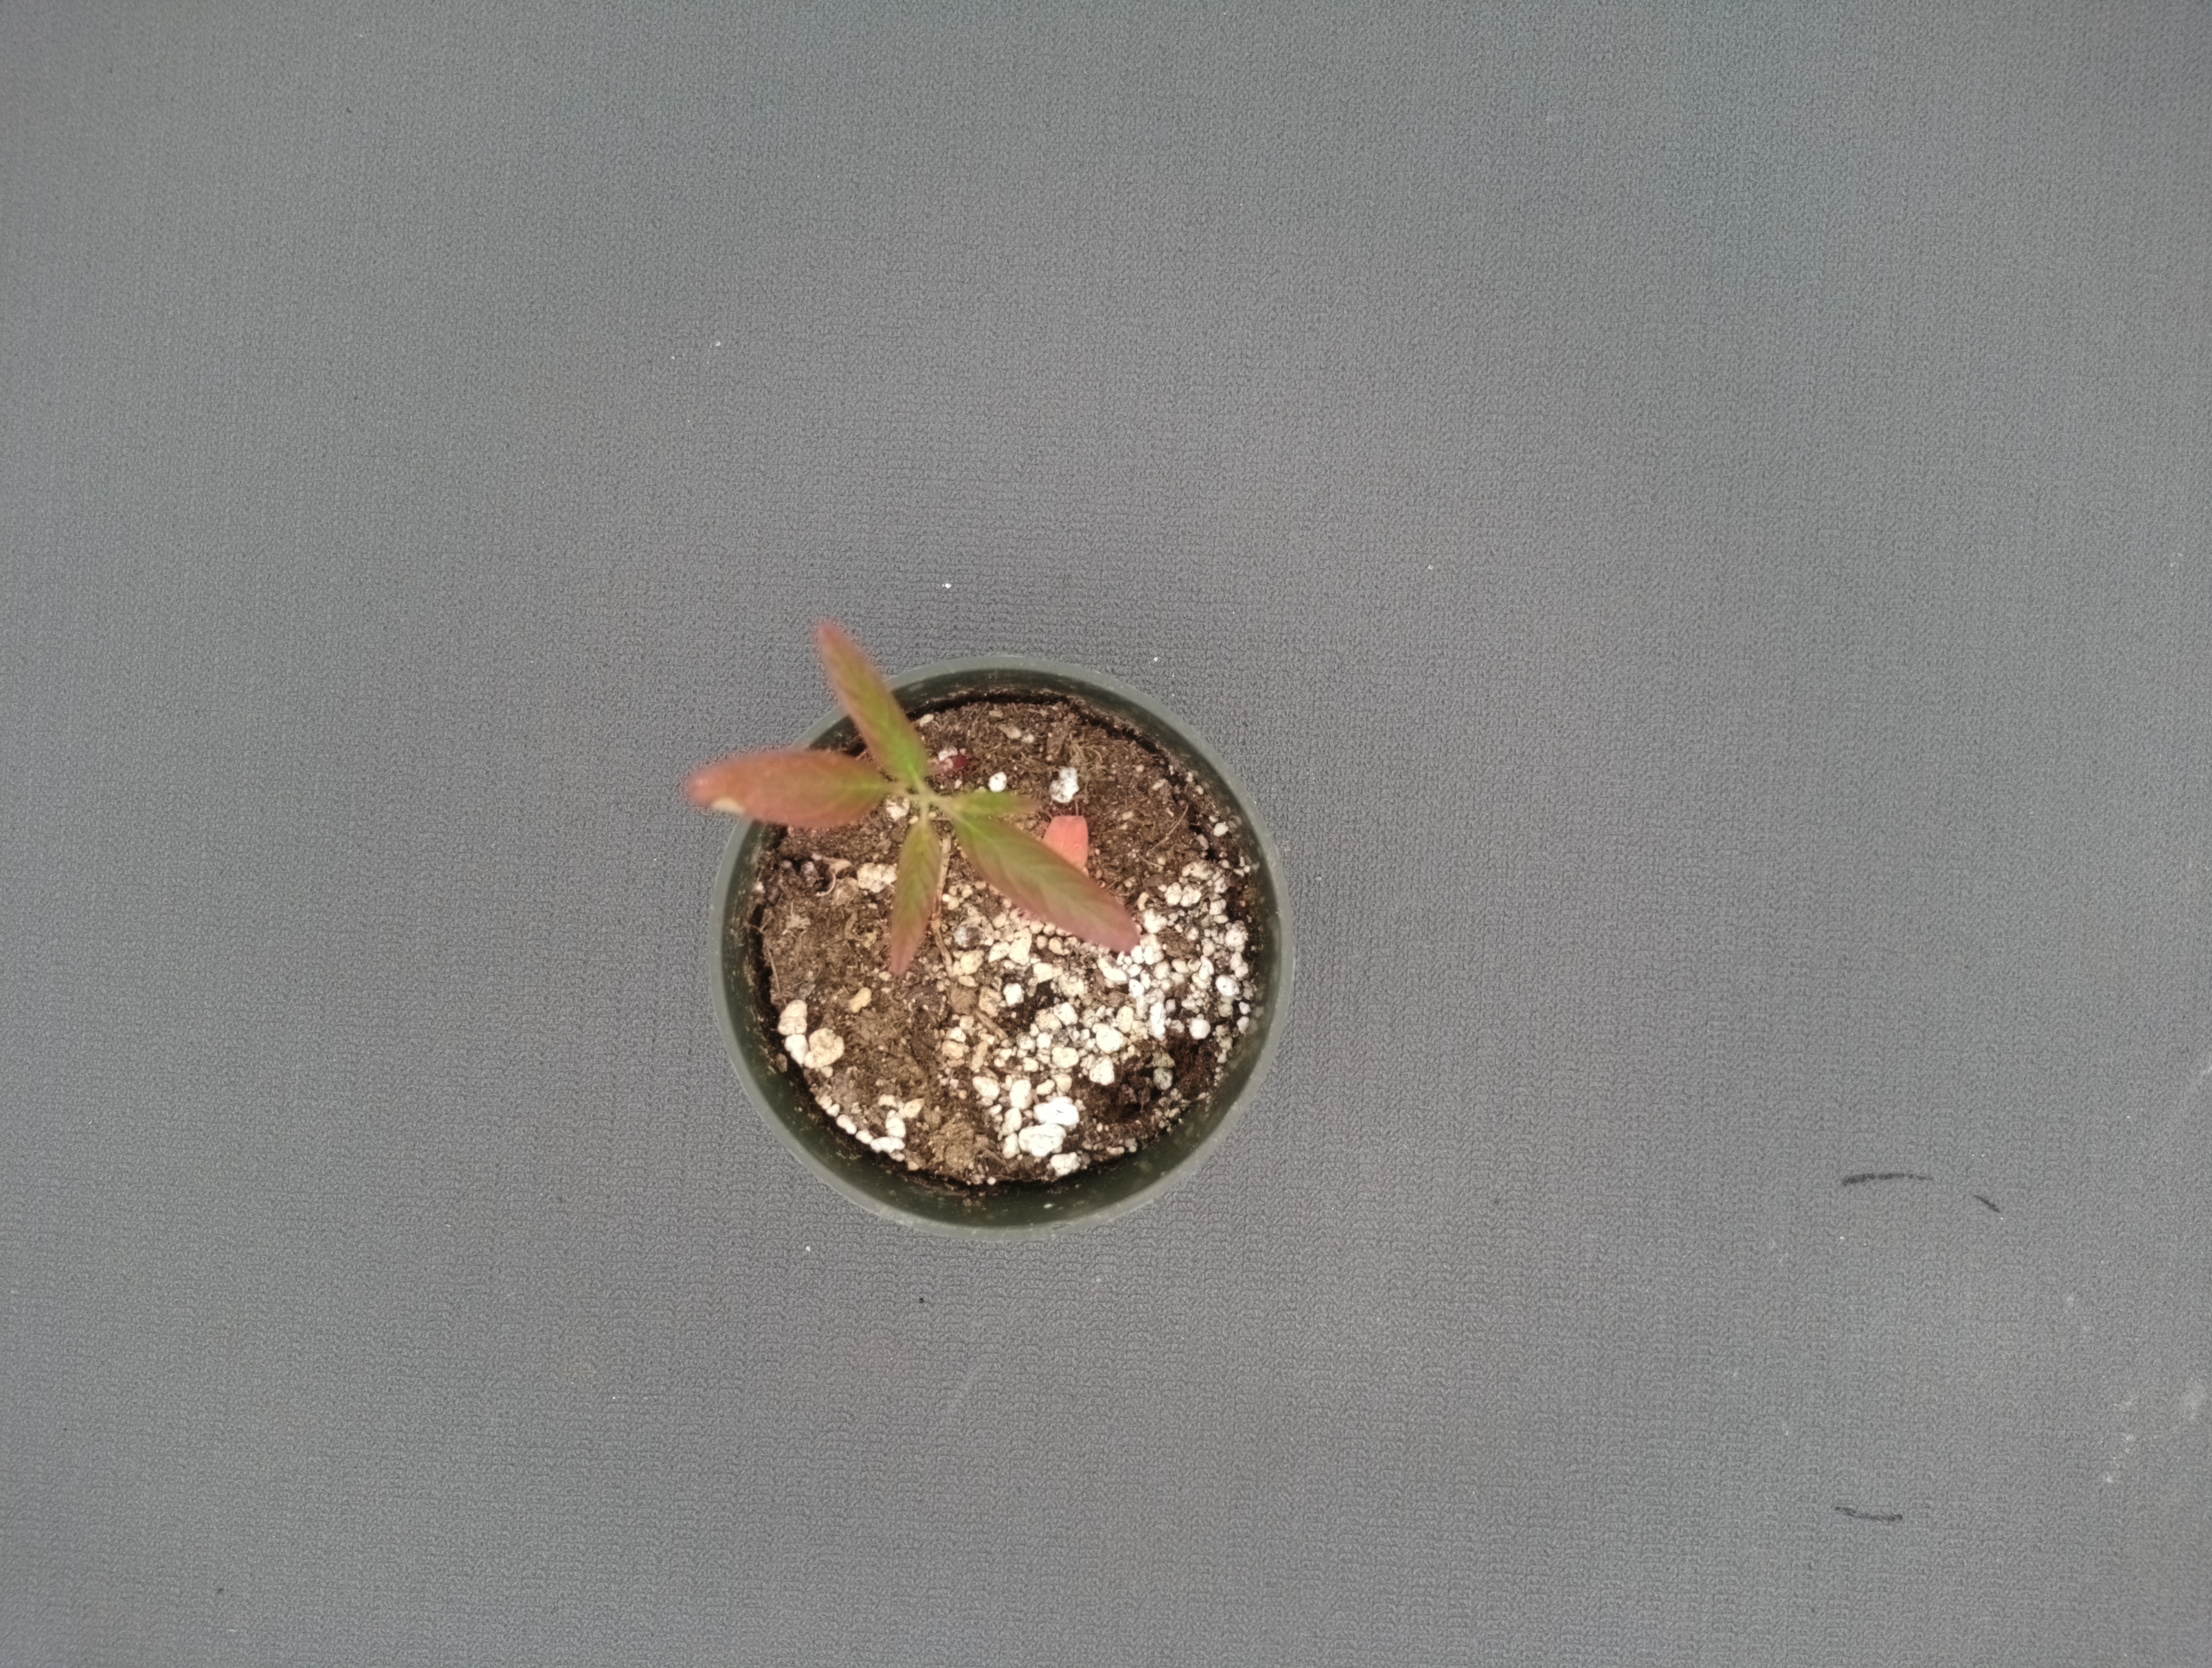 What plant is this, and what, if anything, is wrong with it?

waterhemp, chlorosis only
